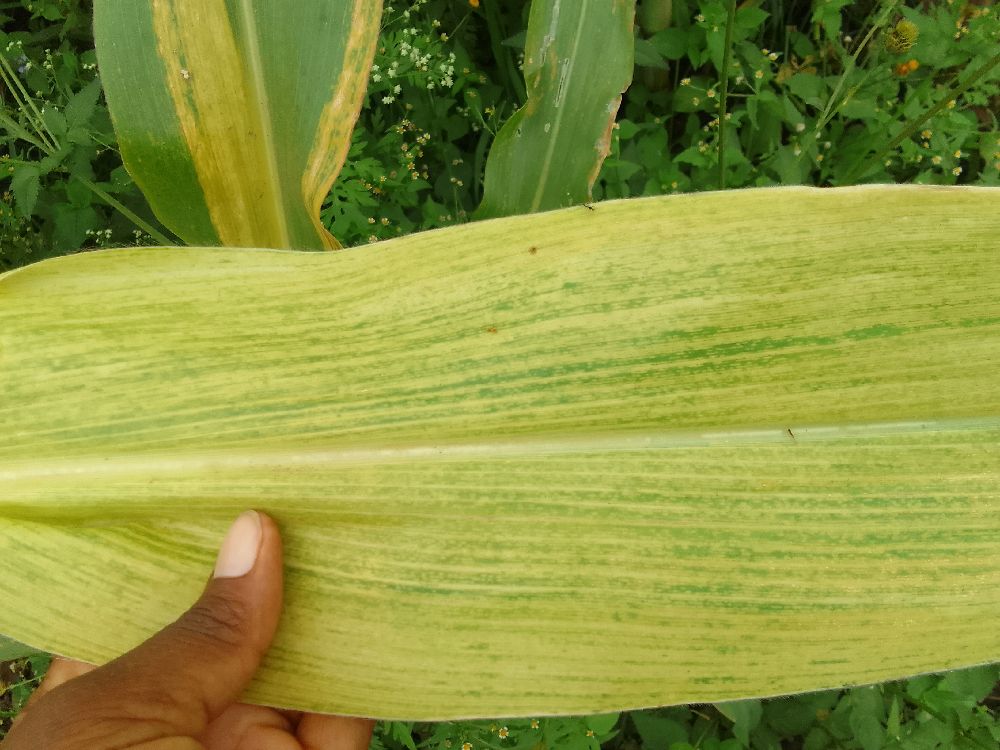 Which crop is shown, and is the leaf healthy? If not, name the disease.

maize, maize lethal necrosis
